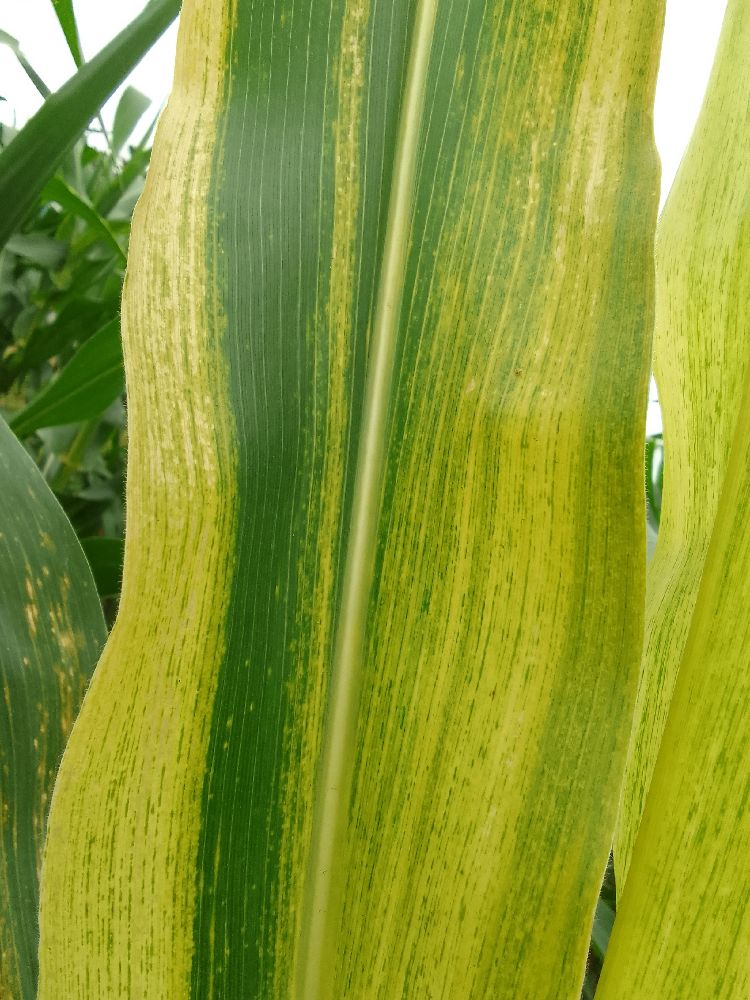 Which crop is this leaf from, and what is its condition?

maize, maize lethal necrosis
